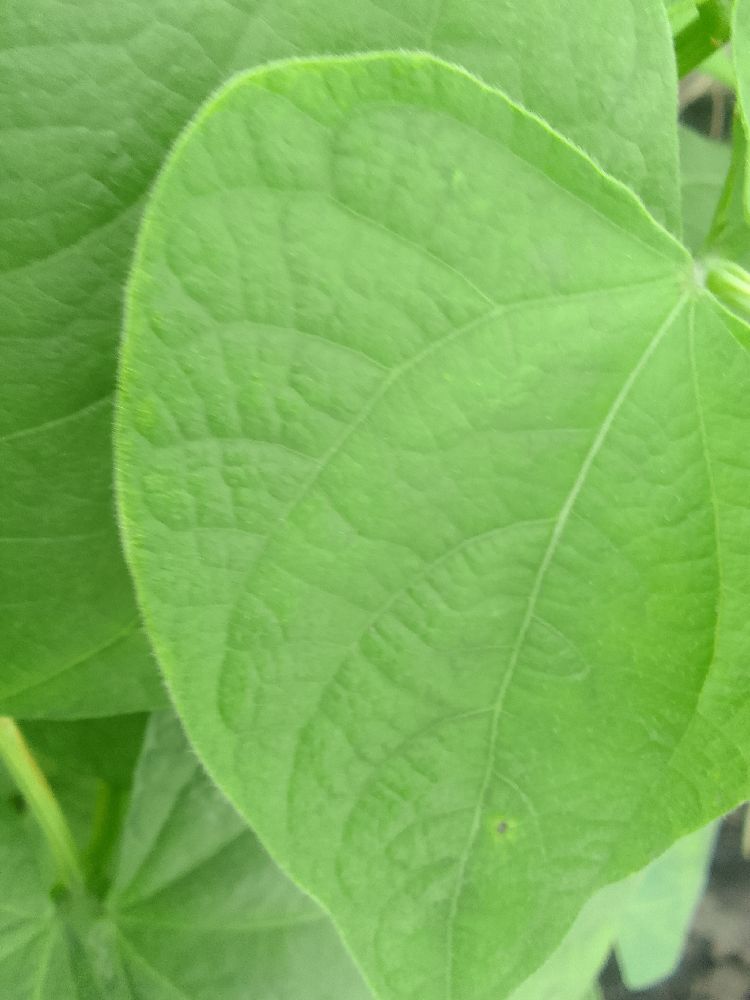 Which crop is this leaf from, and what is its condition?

common bean, healthy
